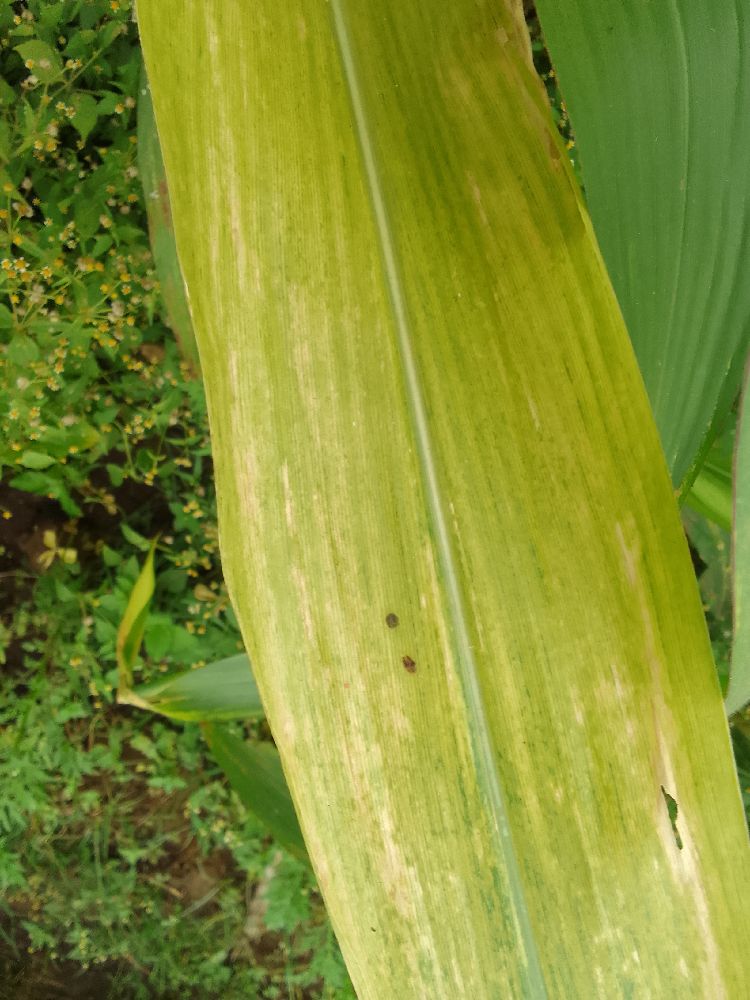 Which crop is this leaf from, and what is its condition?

maize, maize lethal necrosis
